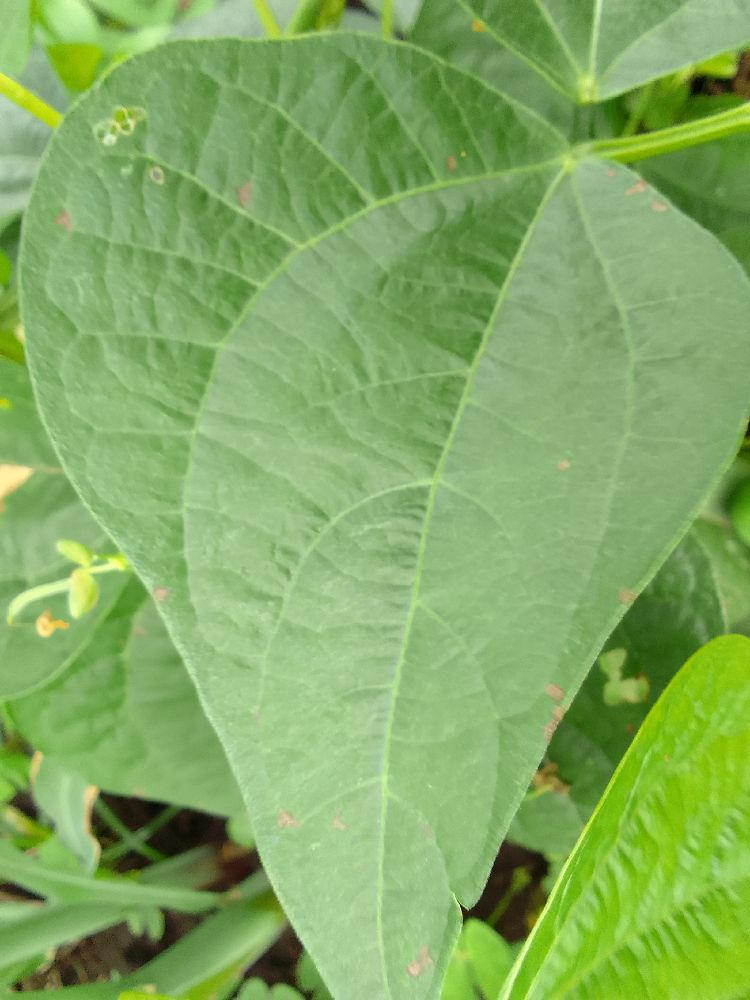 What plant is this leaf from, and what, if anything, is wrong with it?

common bean, healthy
